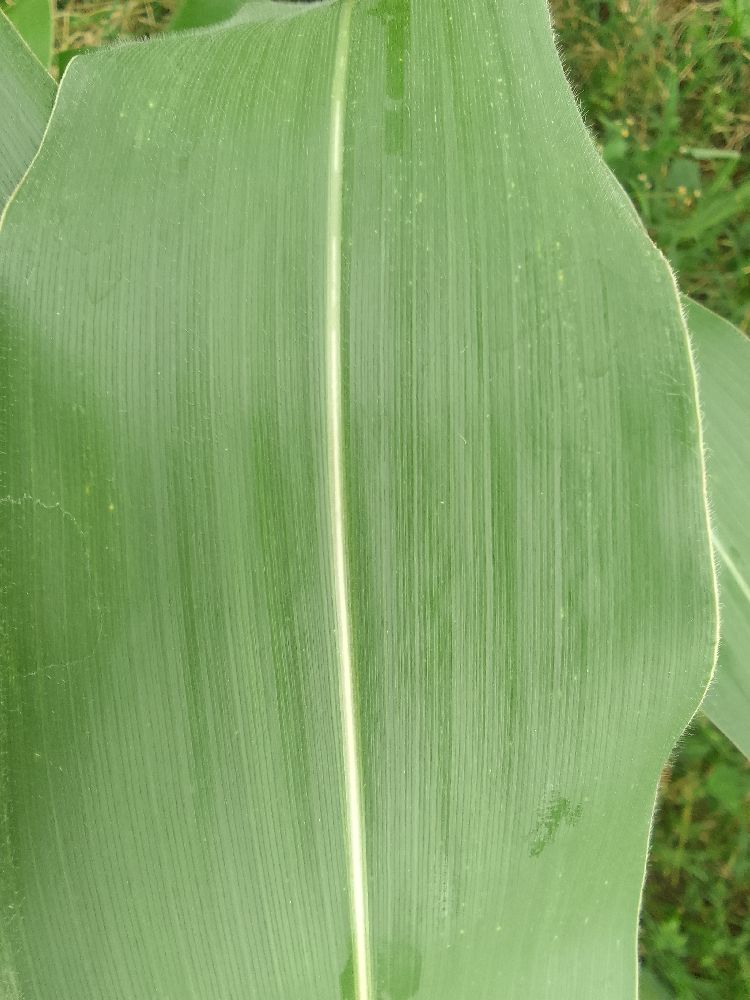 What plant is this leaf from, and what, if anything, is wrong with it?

maize, healthy
